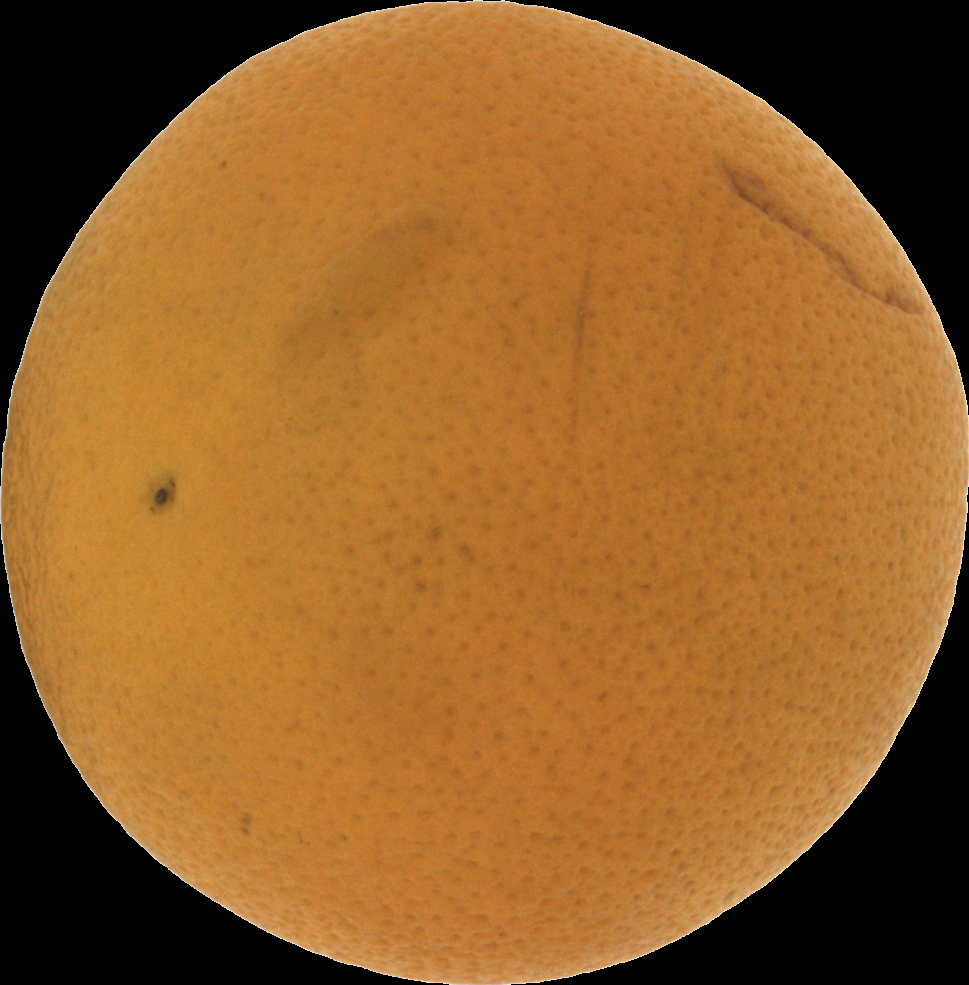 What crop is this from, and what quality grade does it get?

orange, bad
